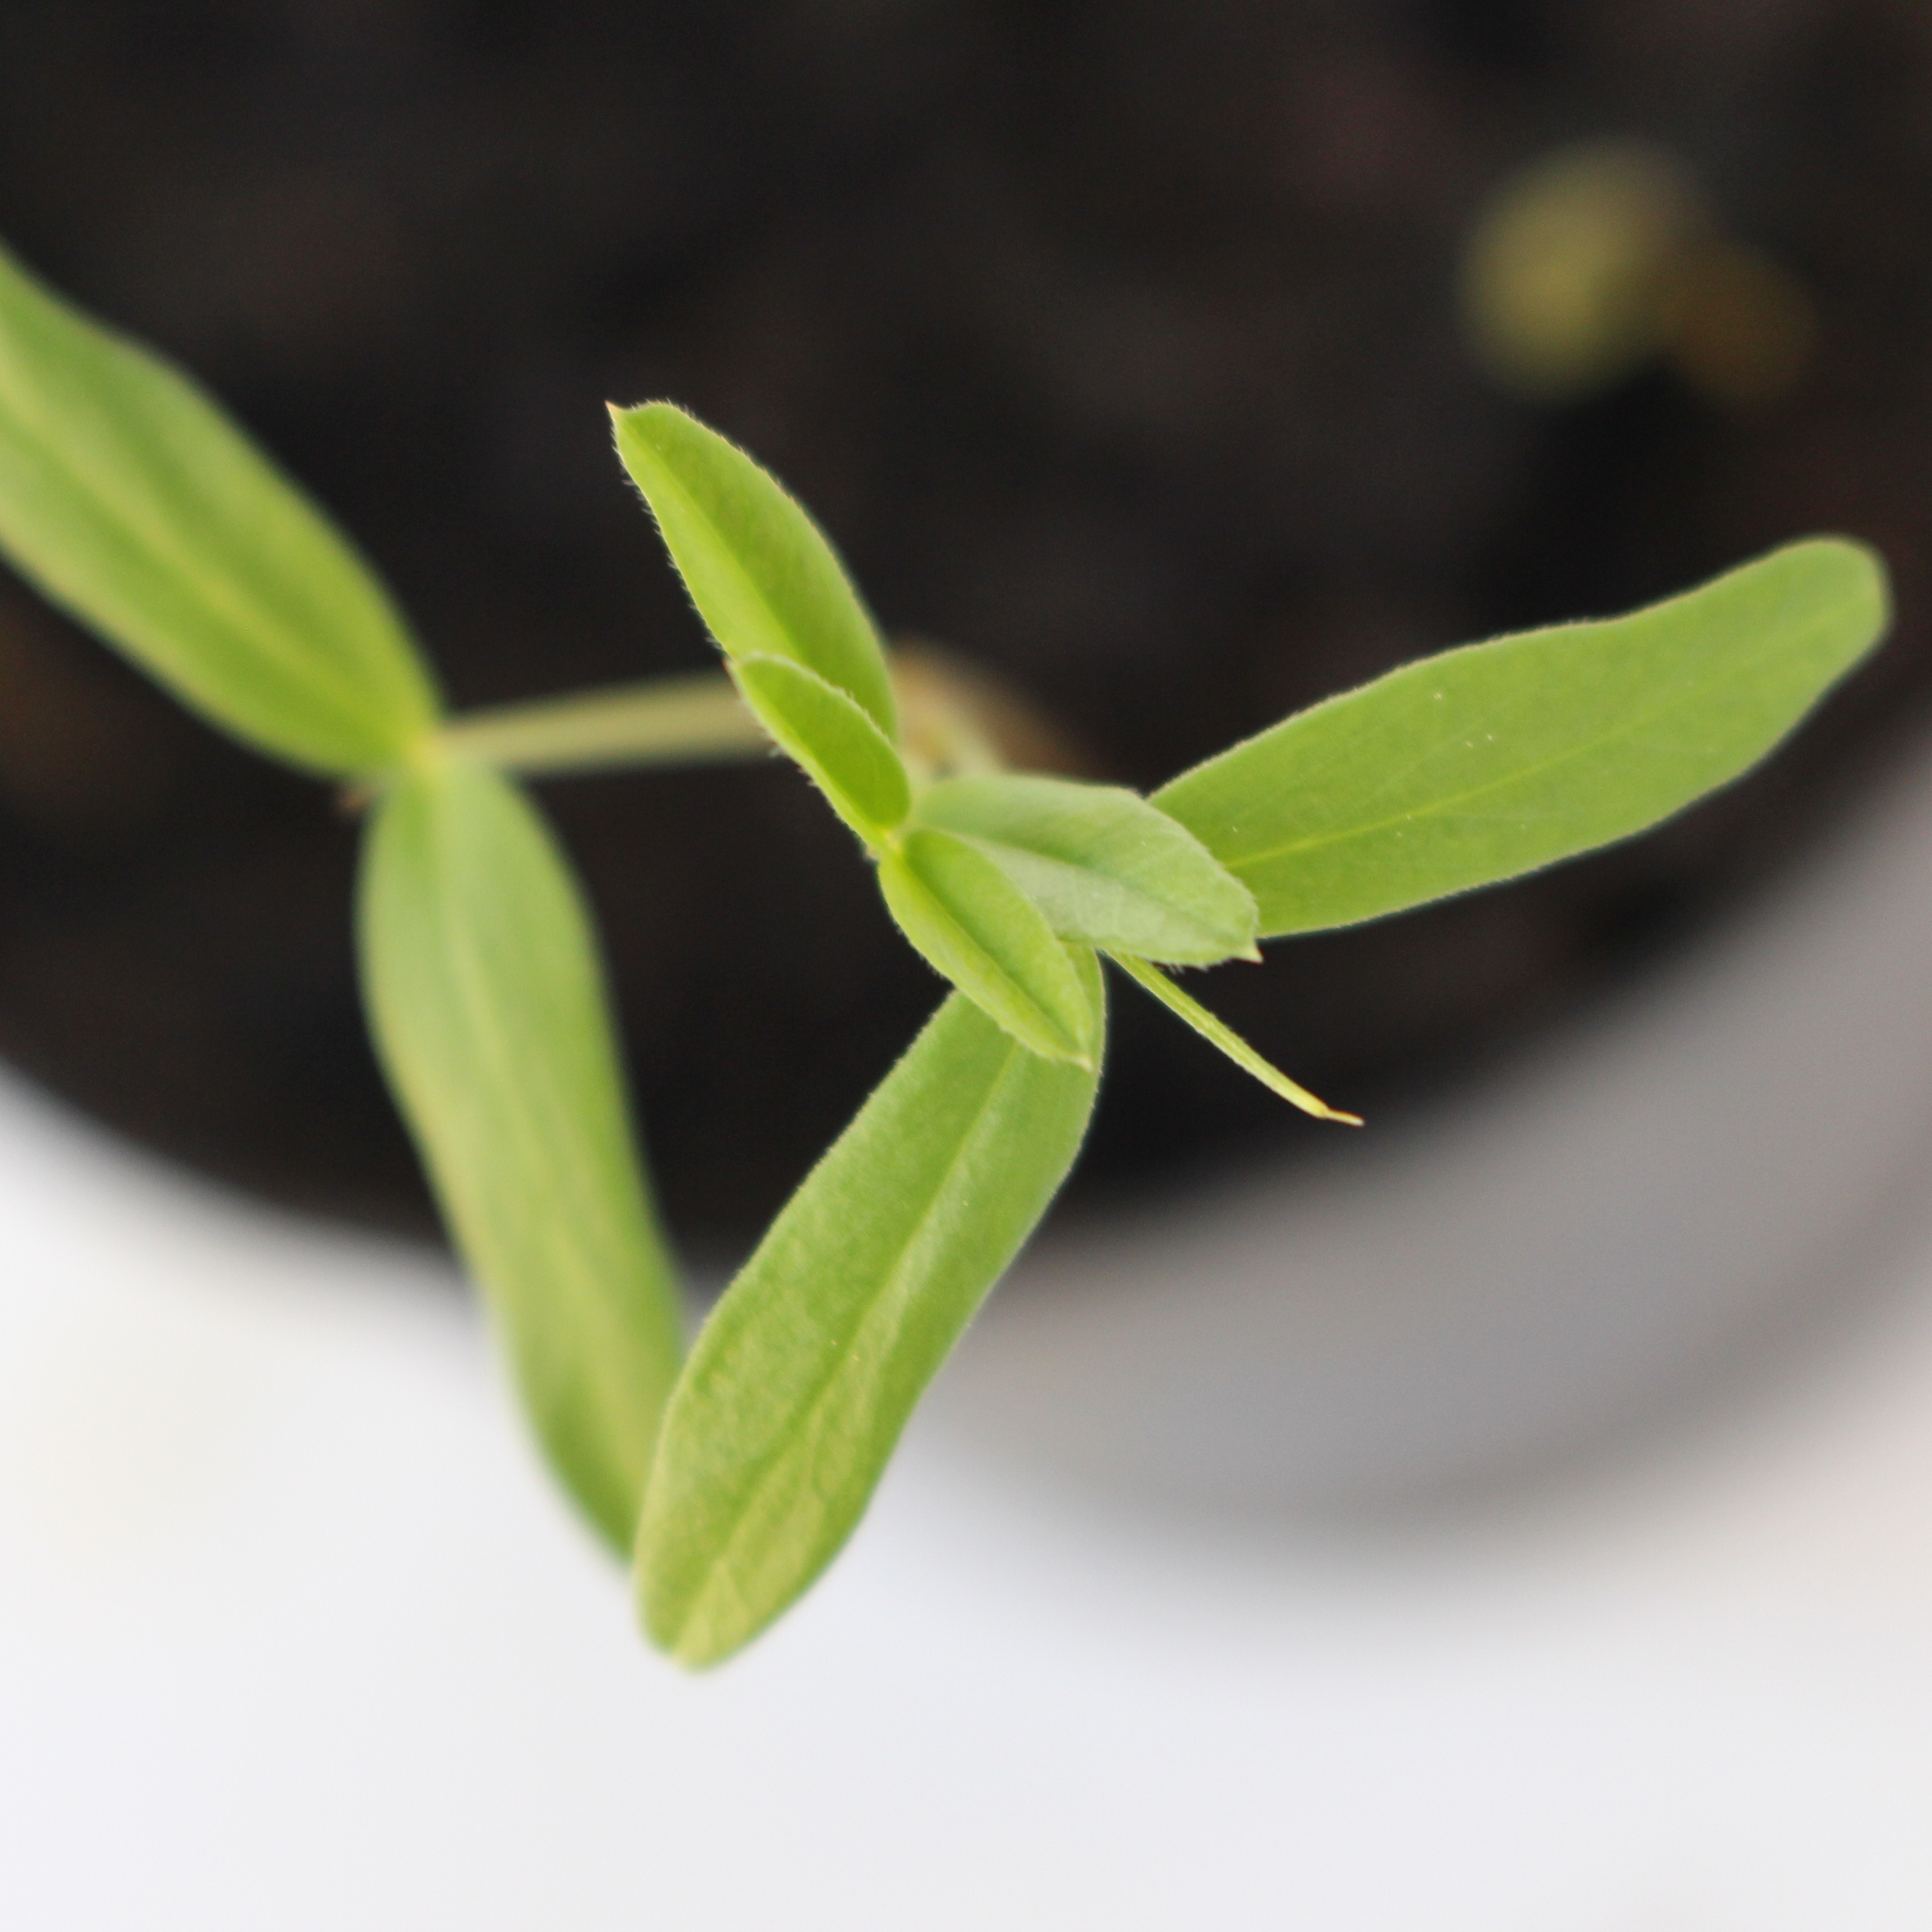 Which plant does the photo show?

Vicia sativa
